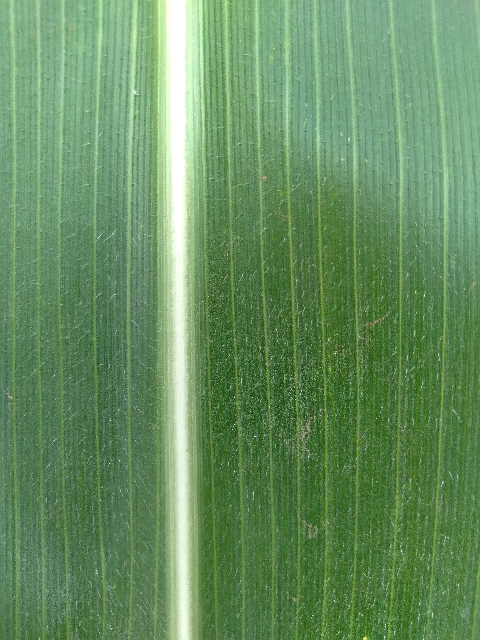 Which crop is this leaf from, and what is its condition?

maize, healthy
